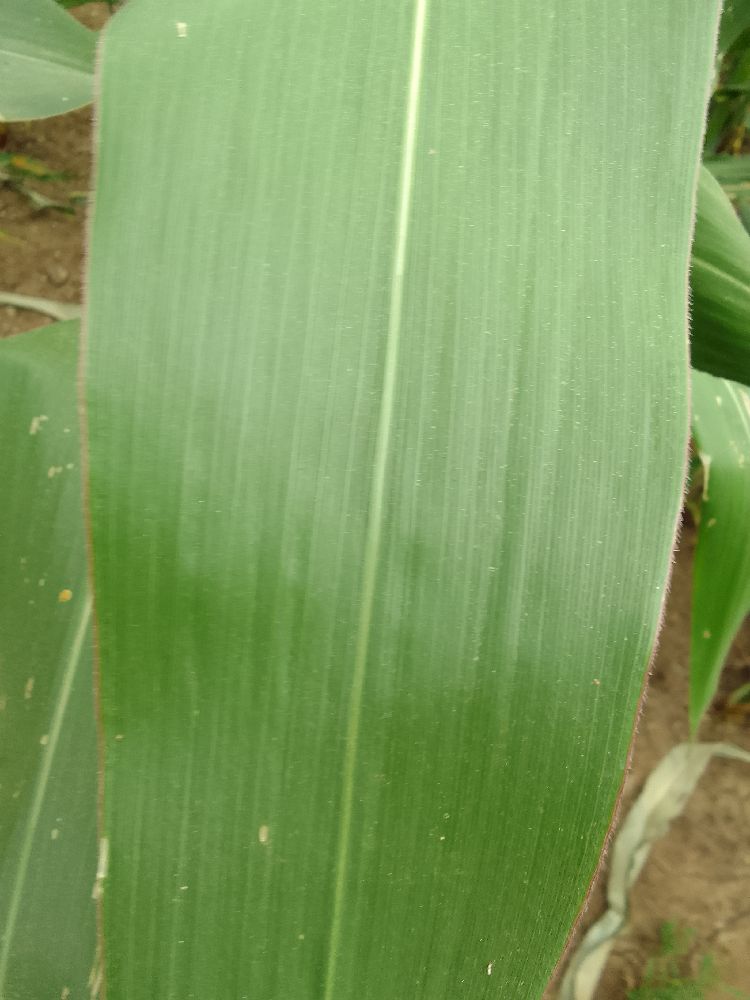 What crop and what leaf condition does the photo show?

maize, healthy
